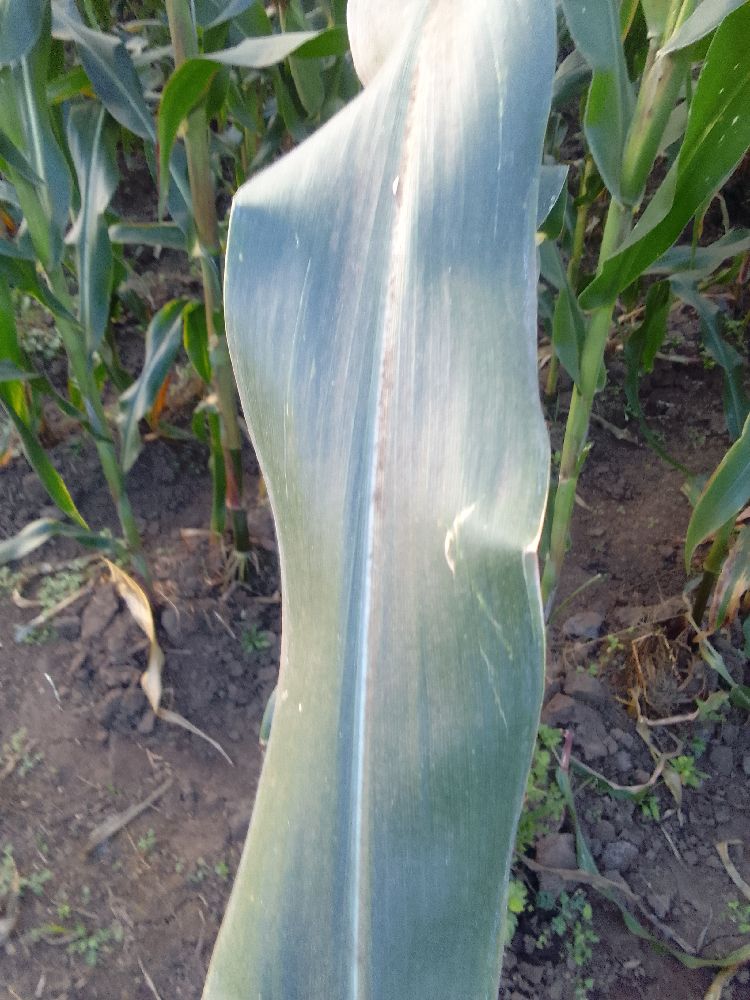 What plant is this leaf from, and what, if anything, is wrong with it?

maize, healthy
